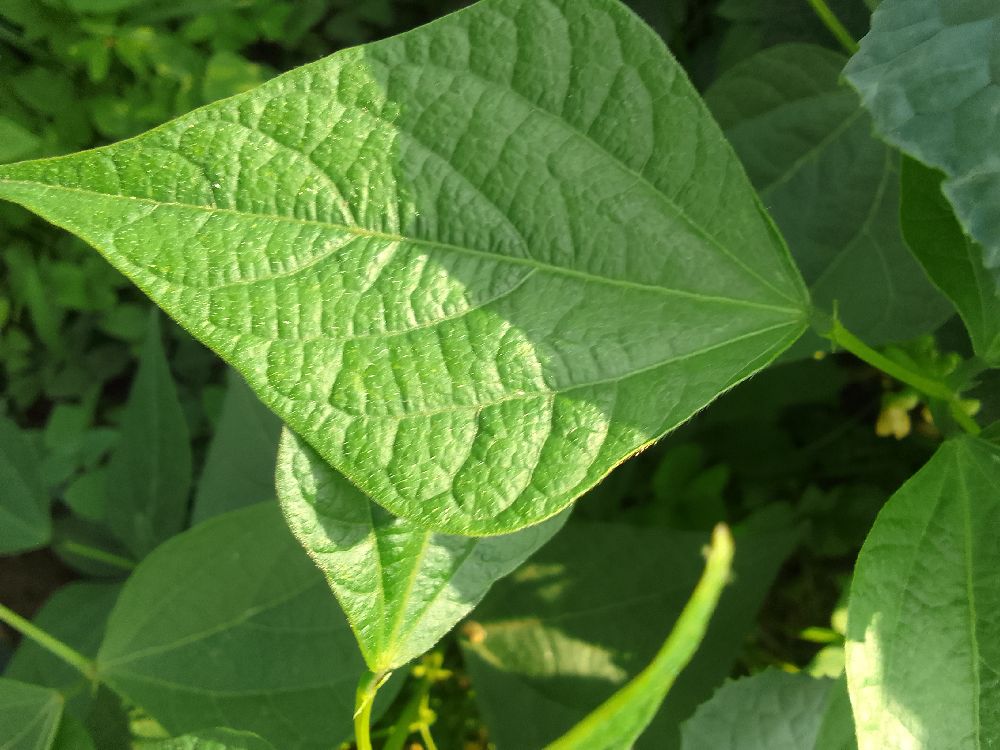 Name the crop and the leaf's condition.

common bean, healthy
